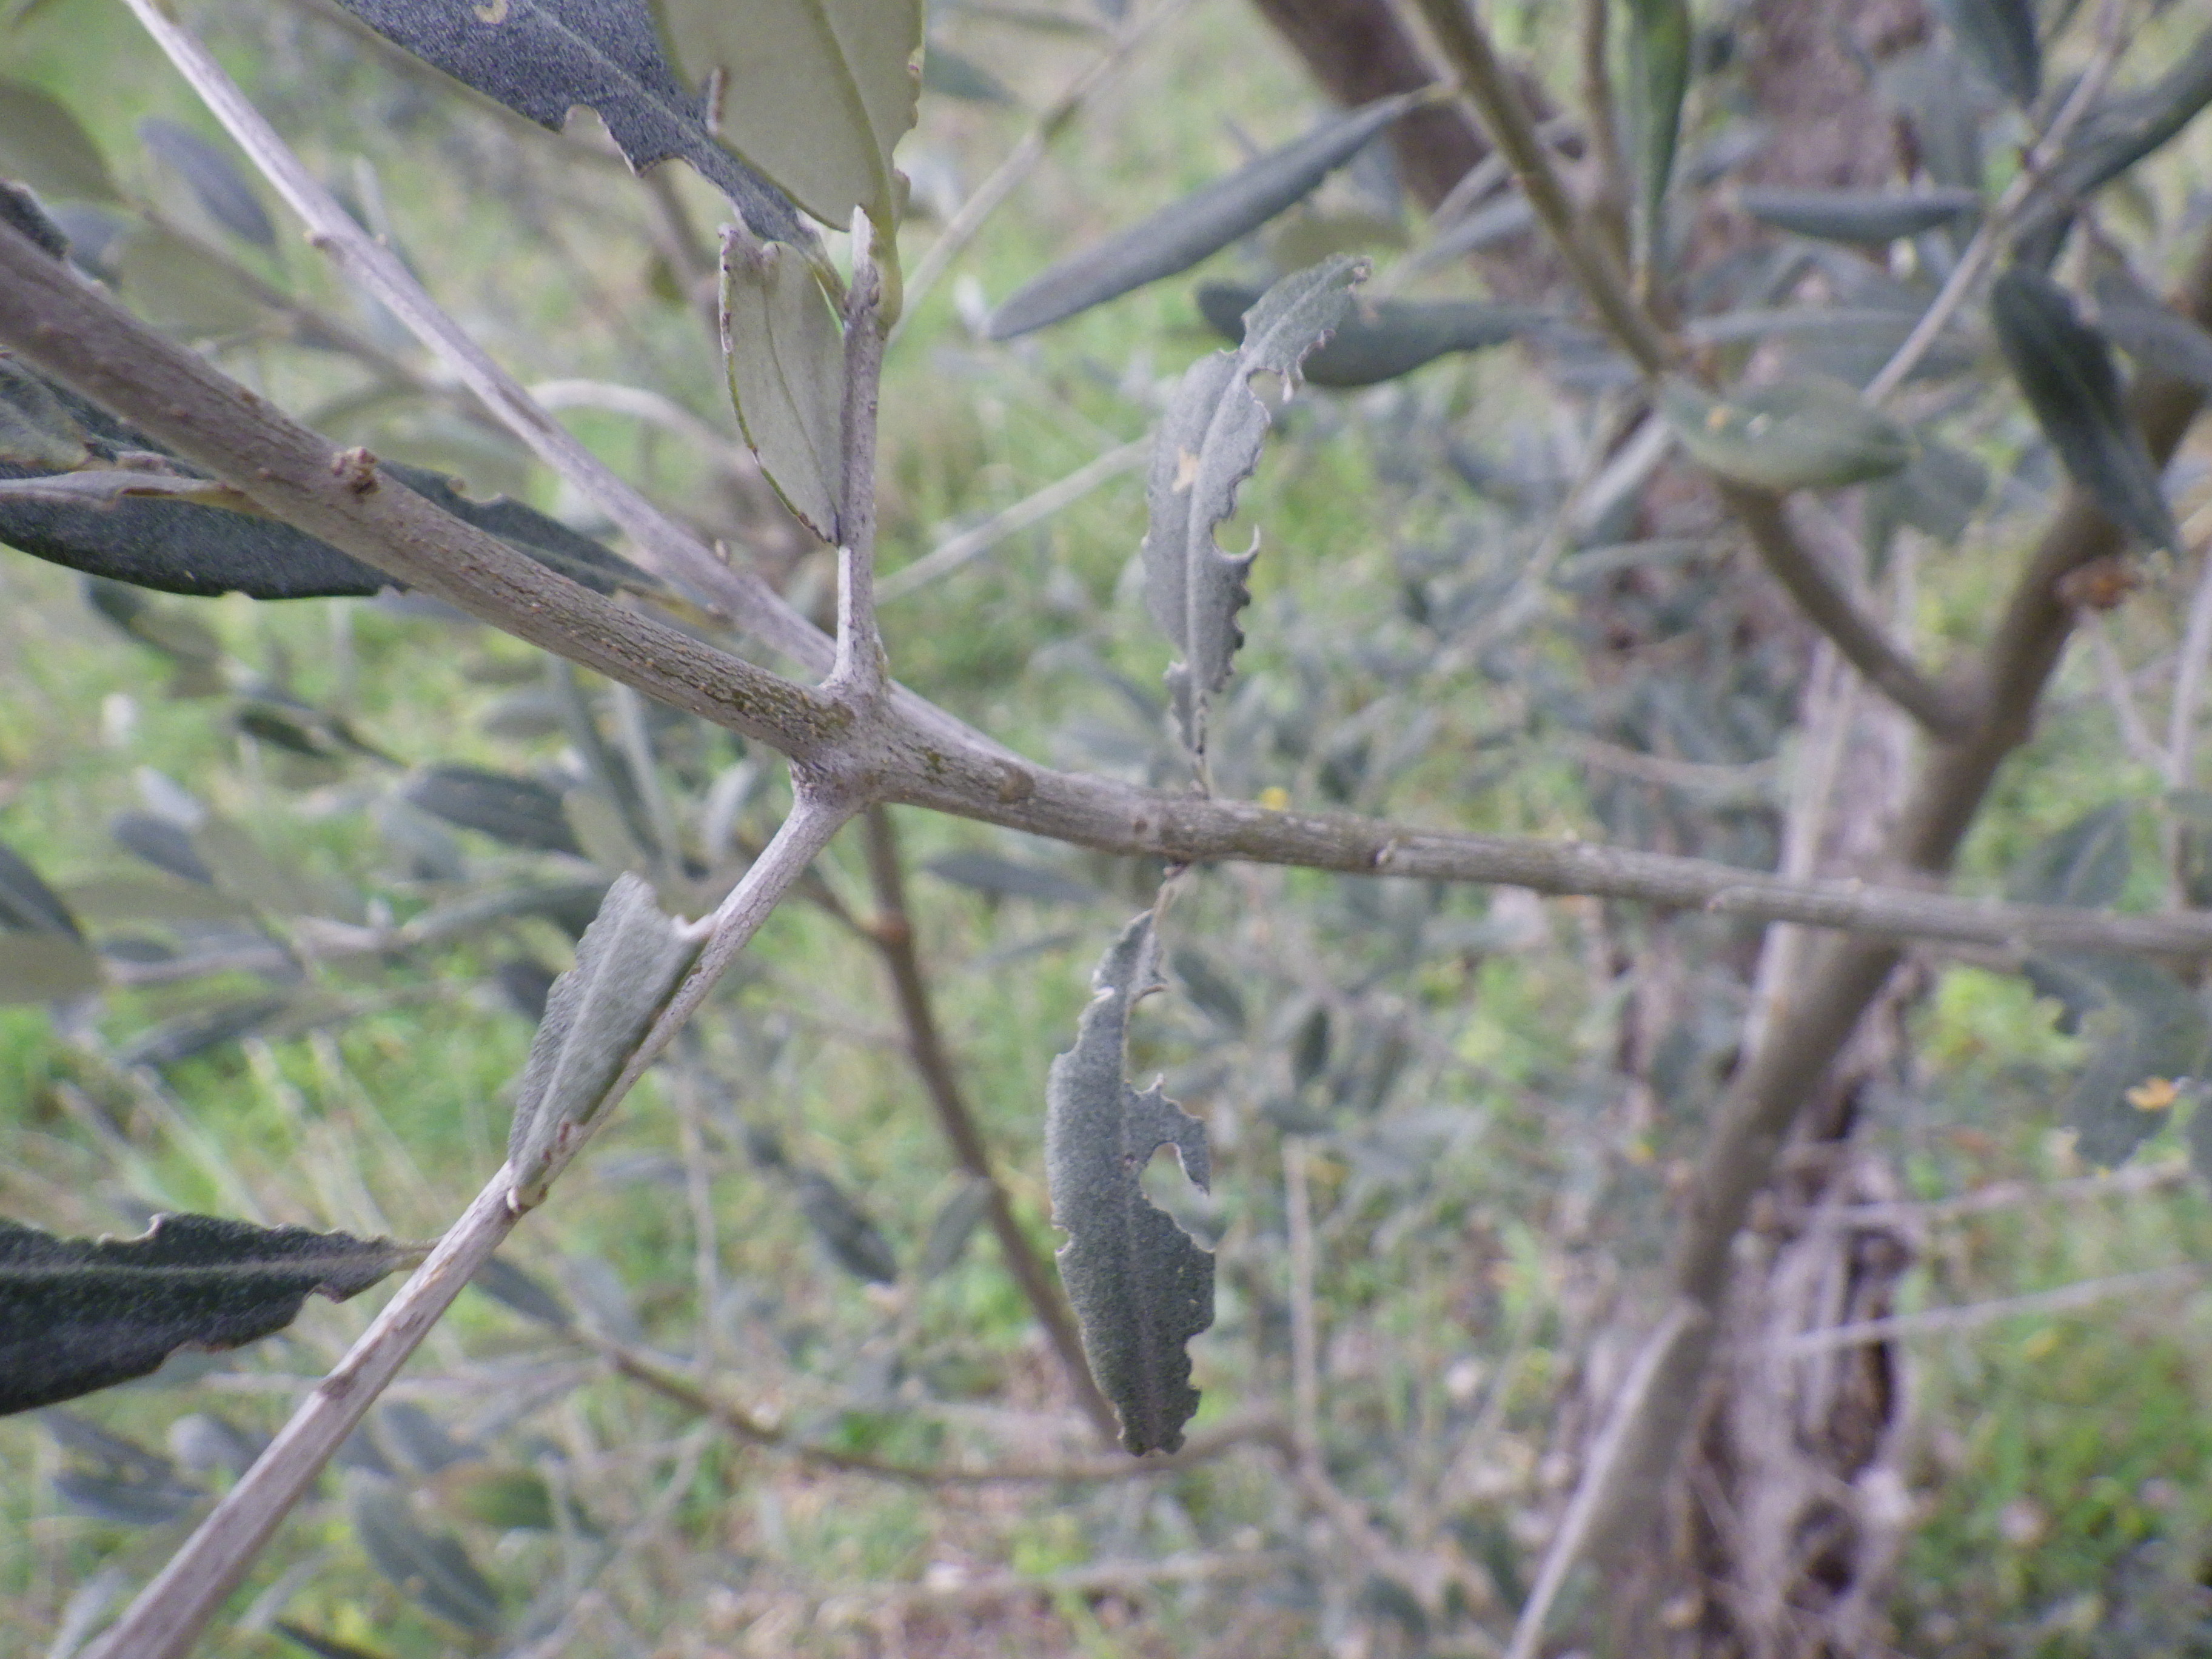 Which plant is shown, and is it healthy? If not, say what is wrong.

olive, weevil
